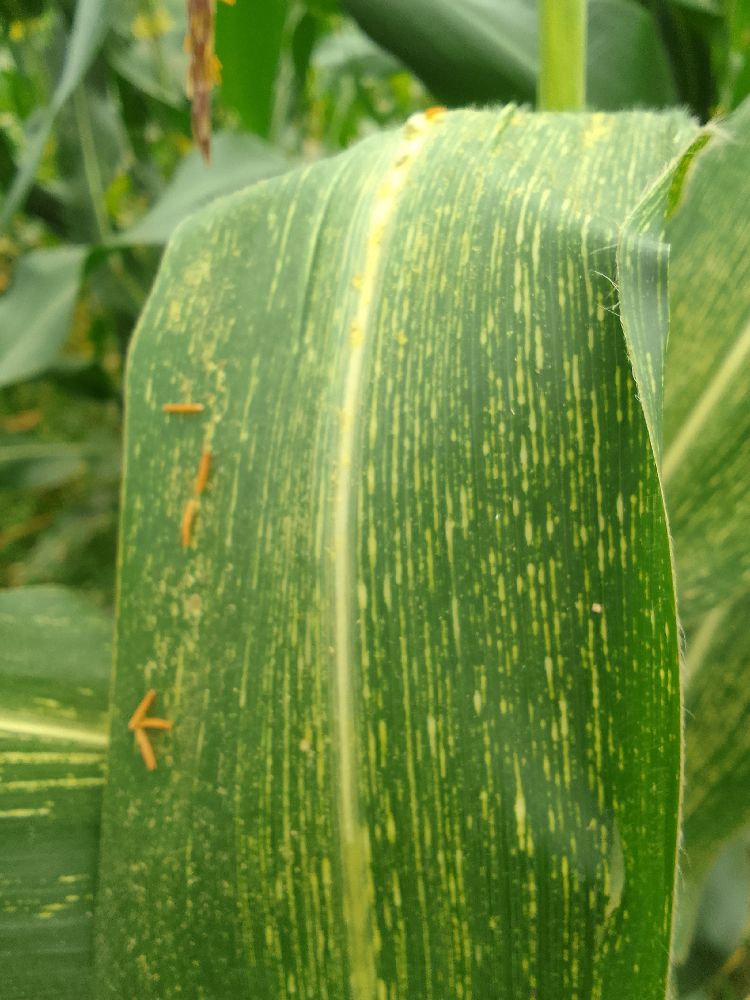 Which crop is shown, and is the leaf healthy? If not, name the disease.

maize, maize streak virus
